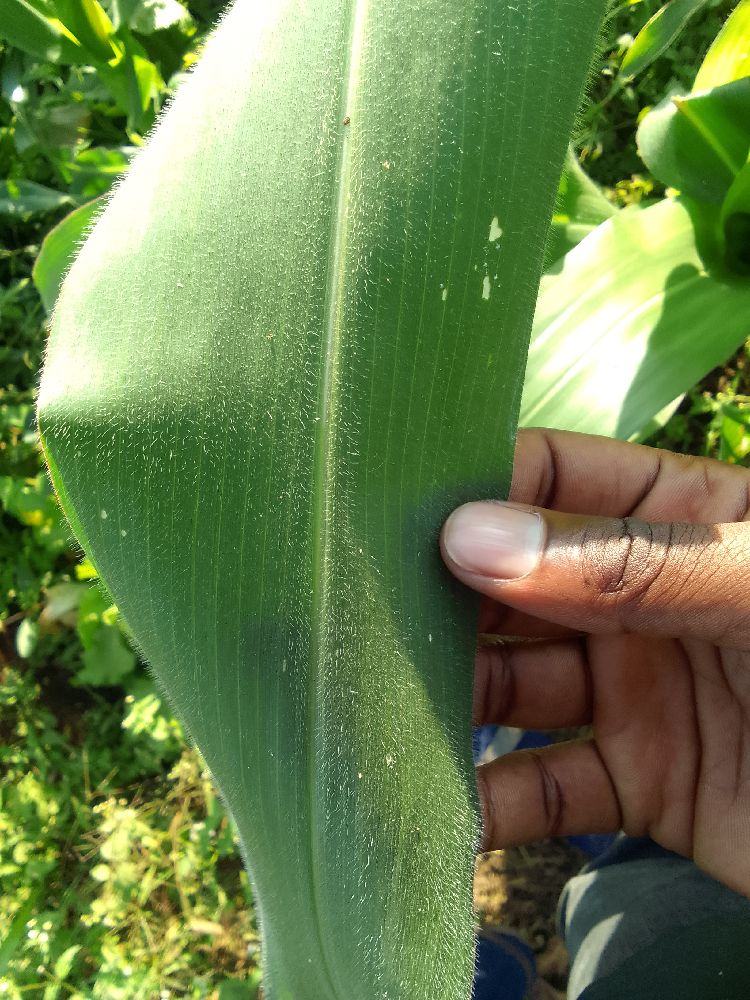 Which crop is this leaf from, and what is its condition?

maize, healthy
